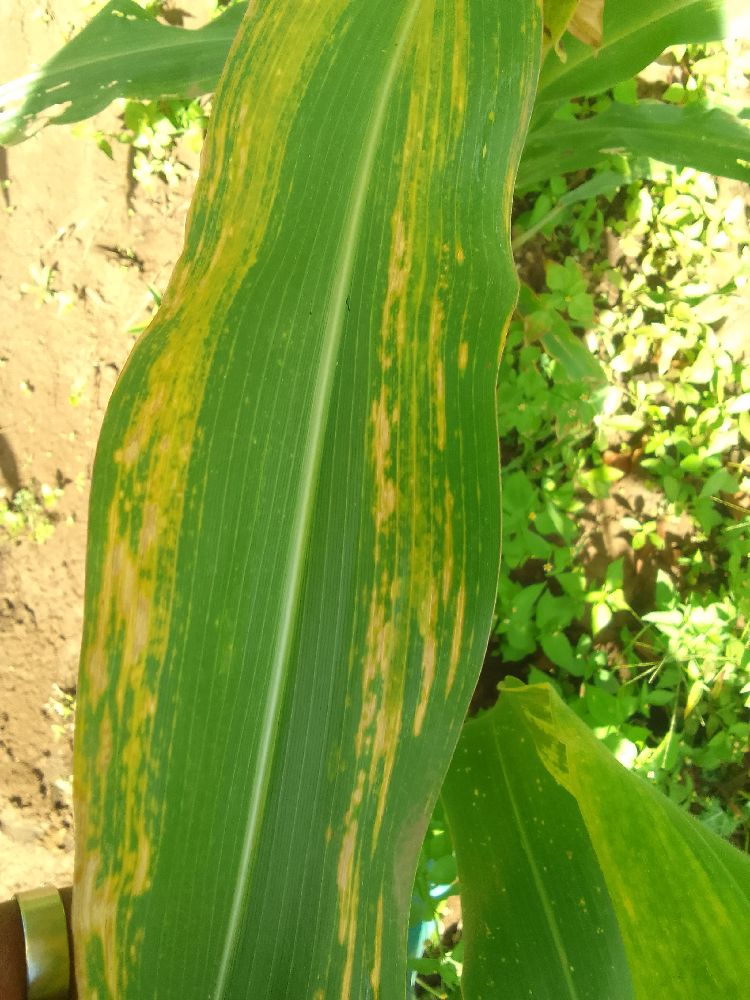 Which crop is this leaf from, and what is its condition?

maize, maize lethal necrosis
